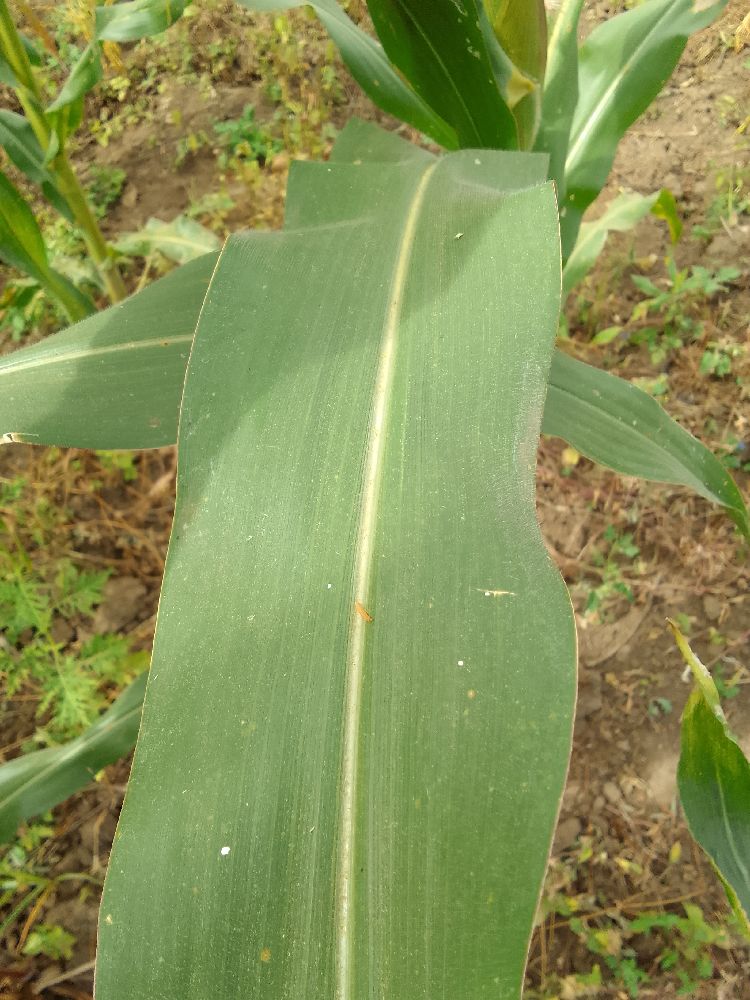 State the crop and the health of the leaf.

maize, healthy
